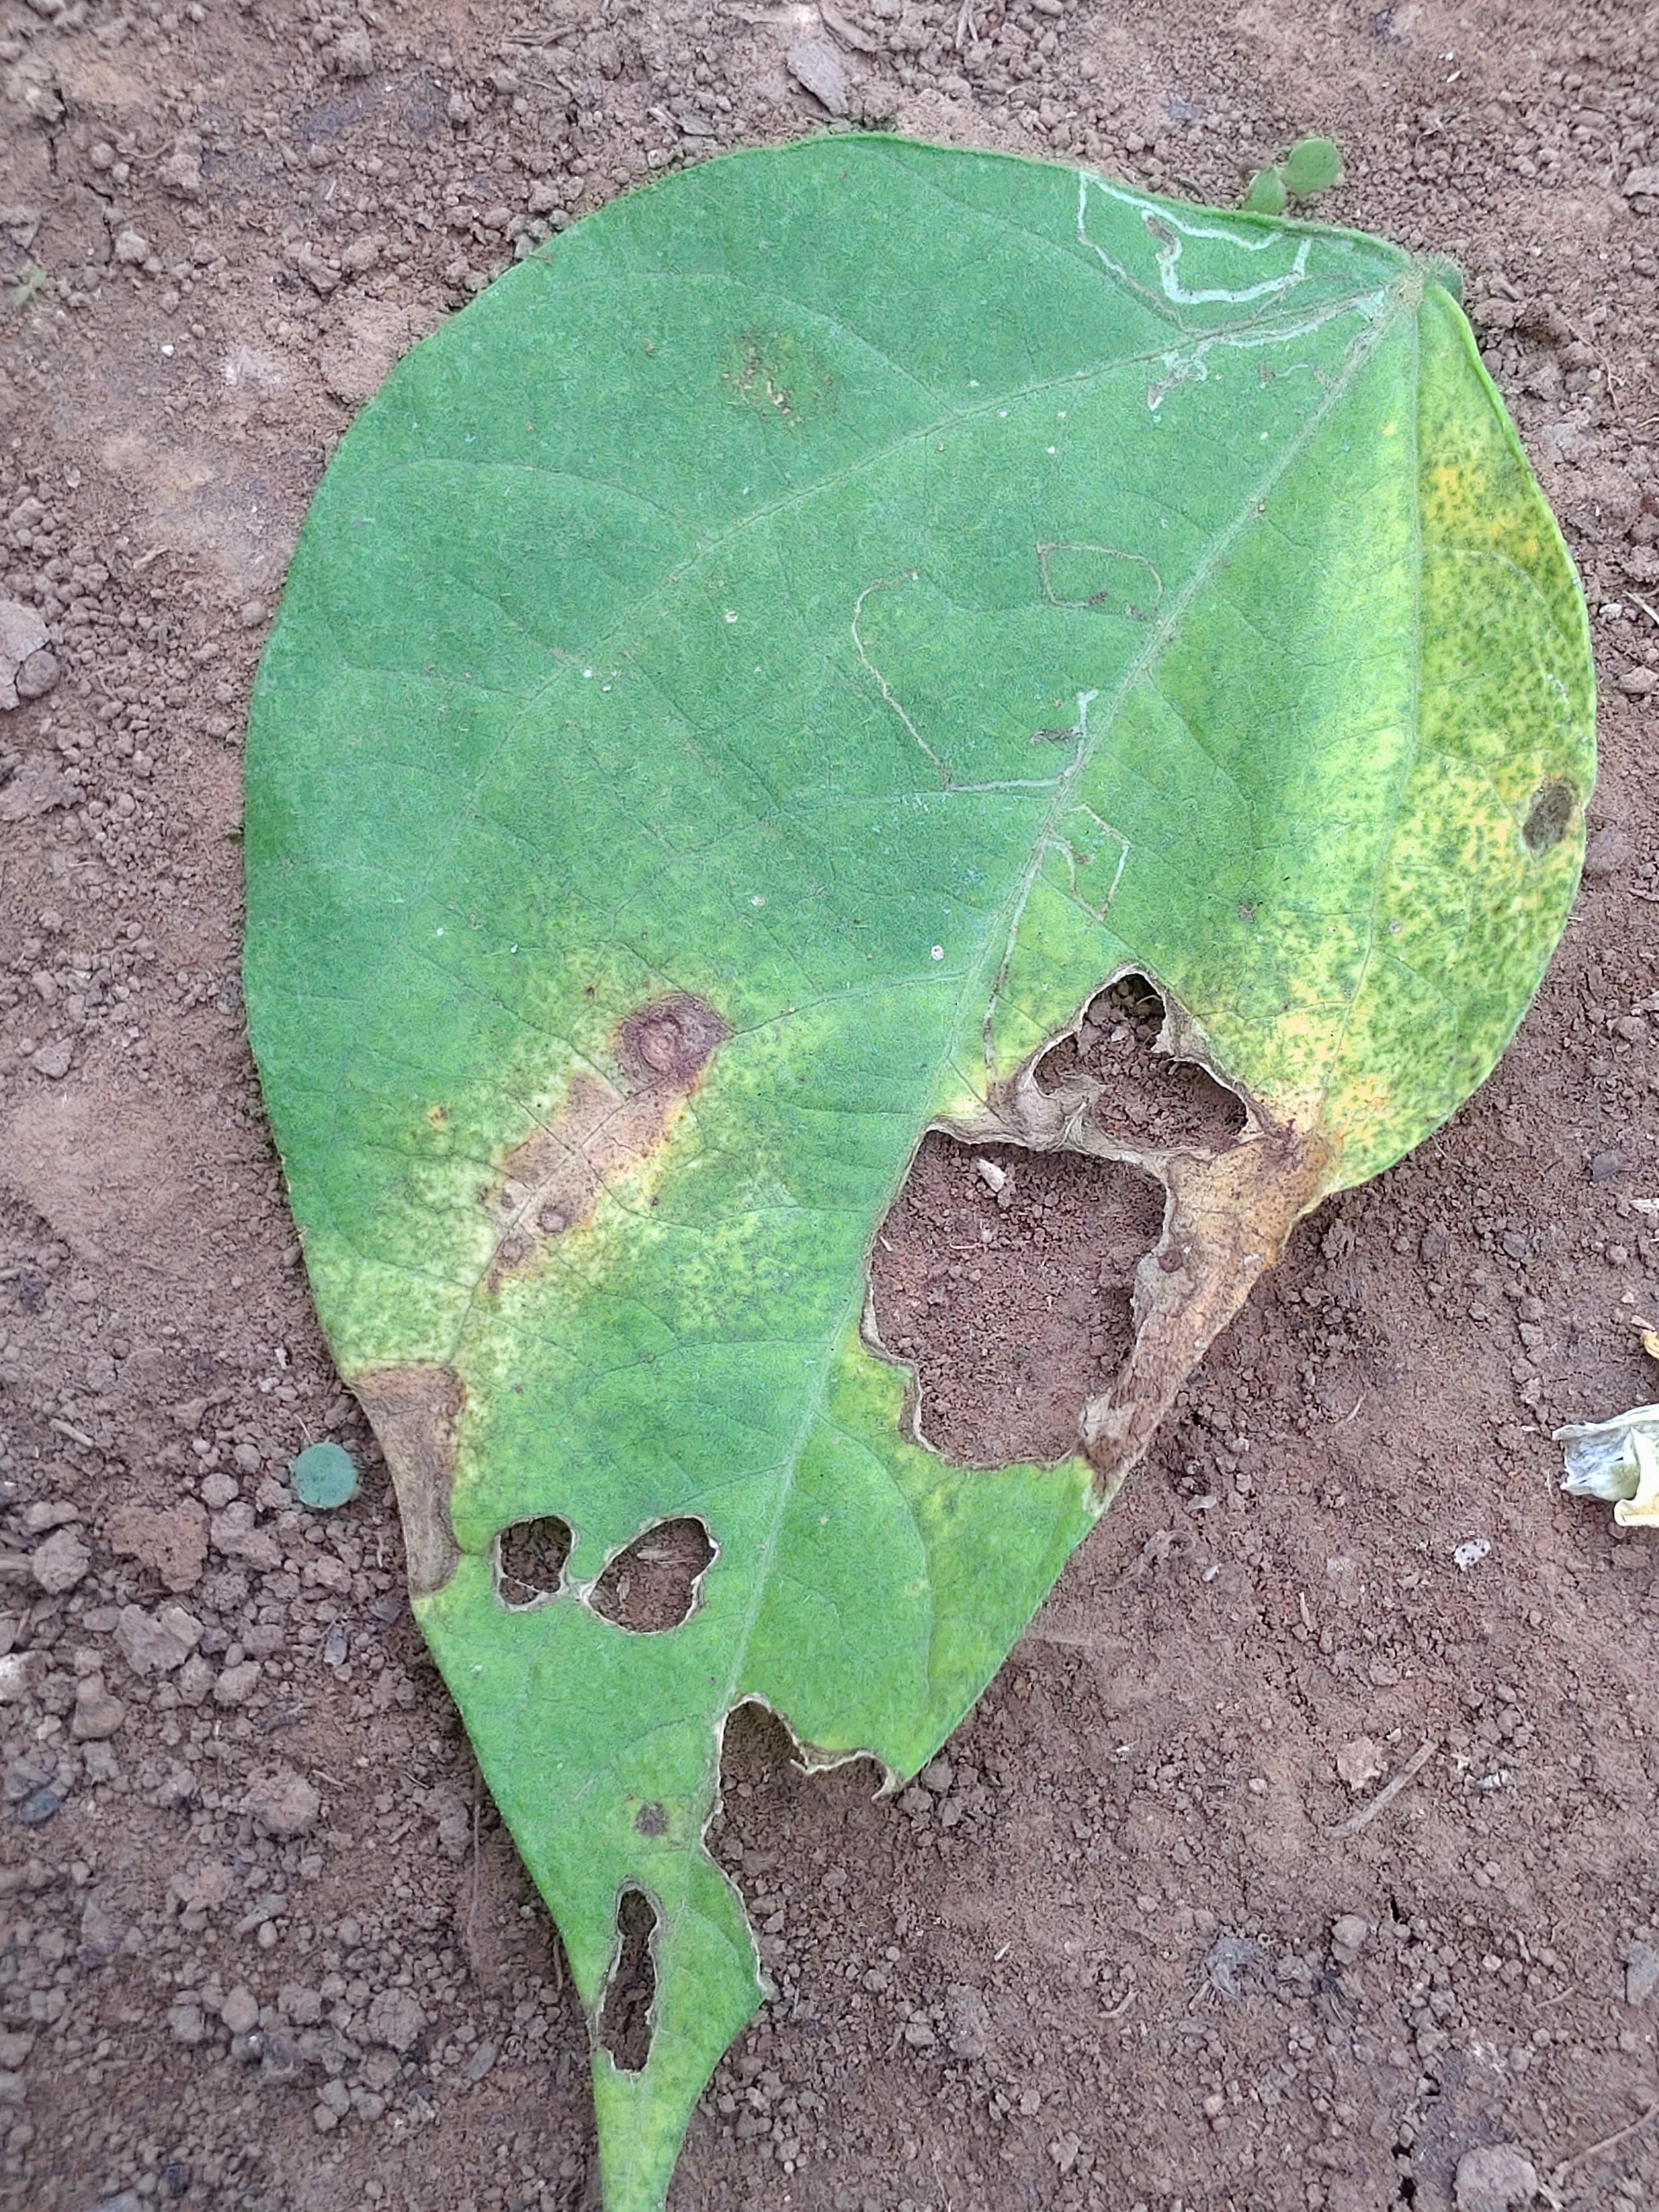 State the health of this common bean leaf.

anthracnose
